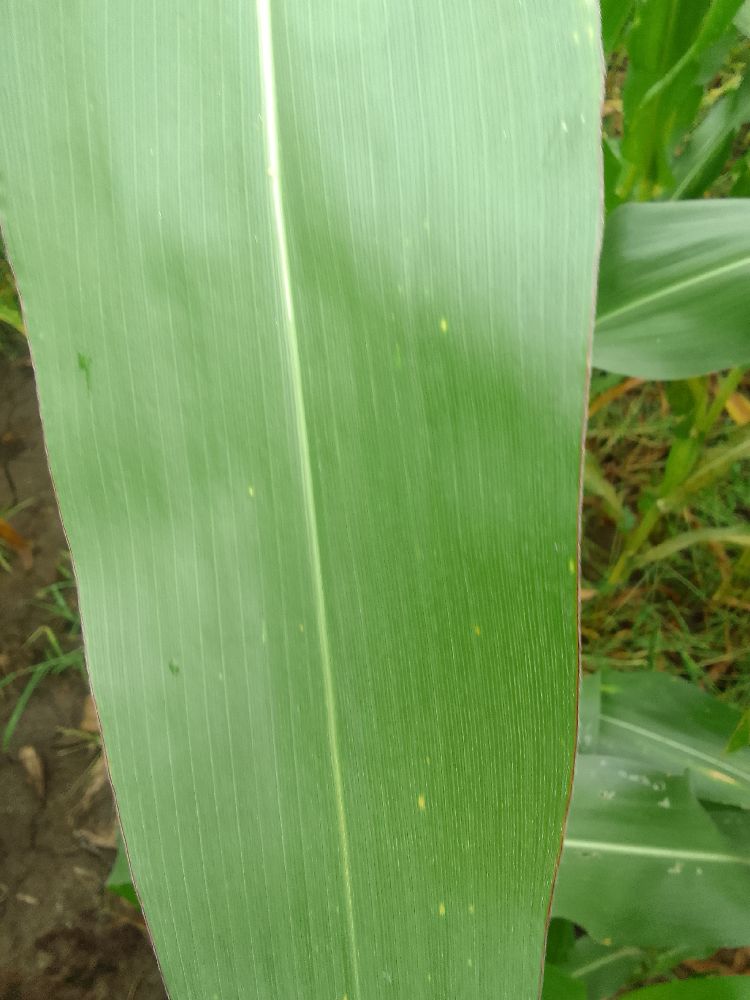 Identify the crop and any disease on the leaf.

maize, healthy
